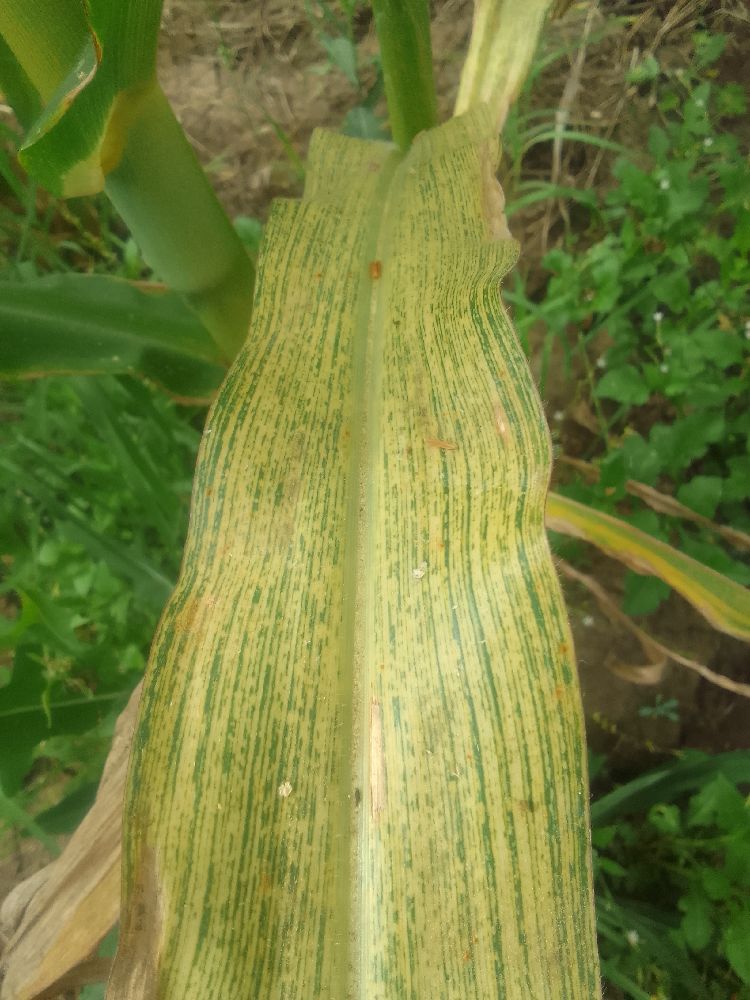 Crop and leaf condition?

maize, maize streak virus
